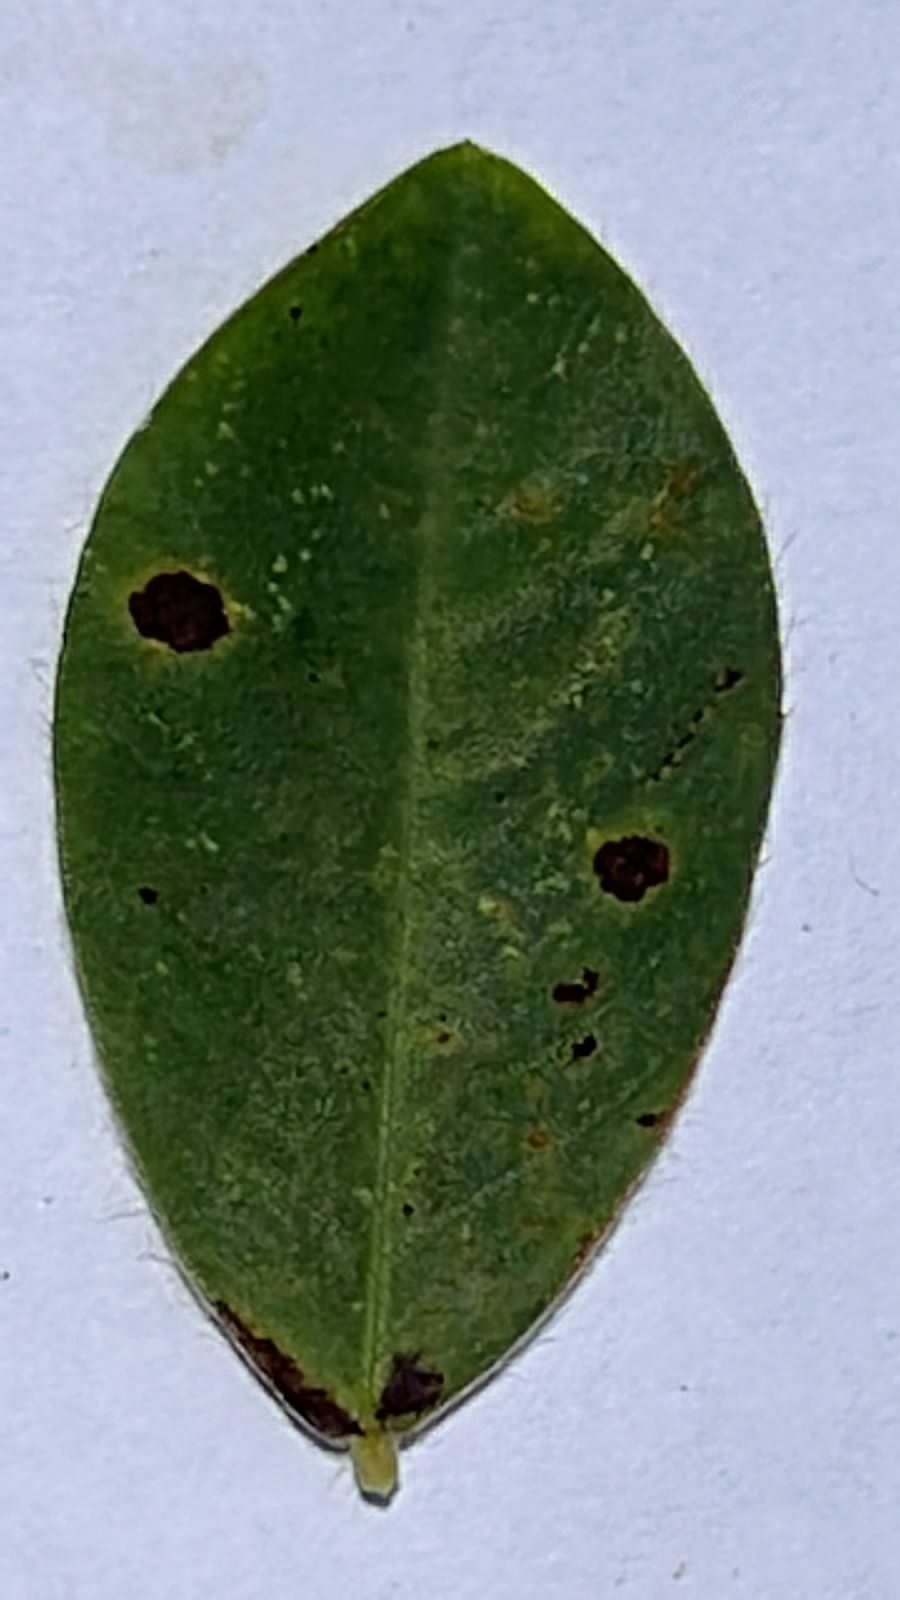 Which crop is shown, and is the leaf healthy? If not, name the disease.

peanut, passalora arachidicola
